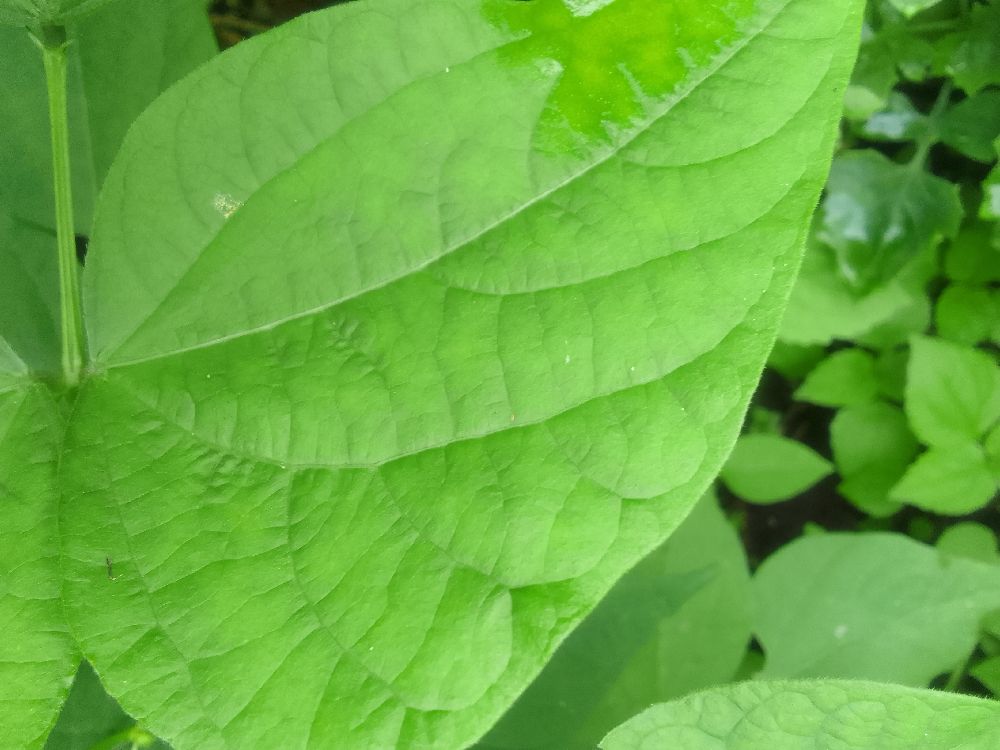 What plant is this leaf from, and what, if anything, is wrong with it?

common bean, healthy
